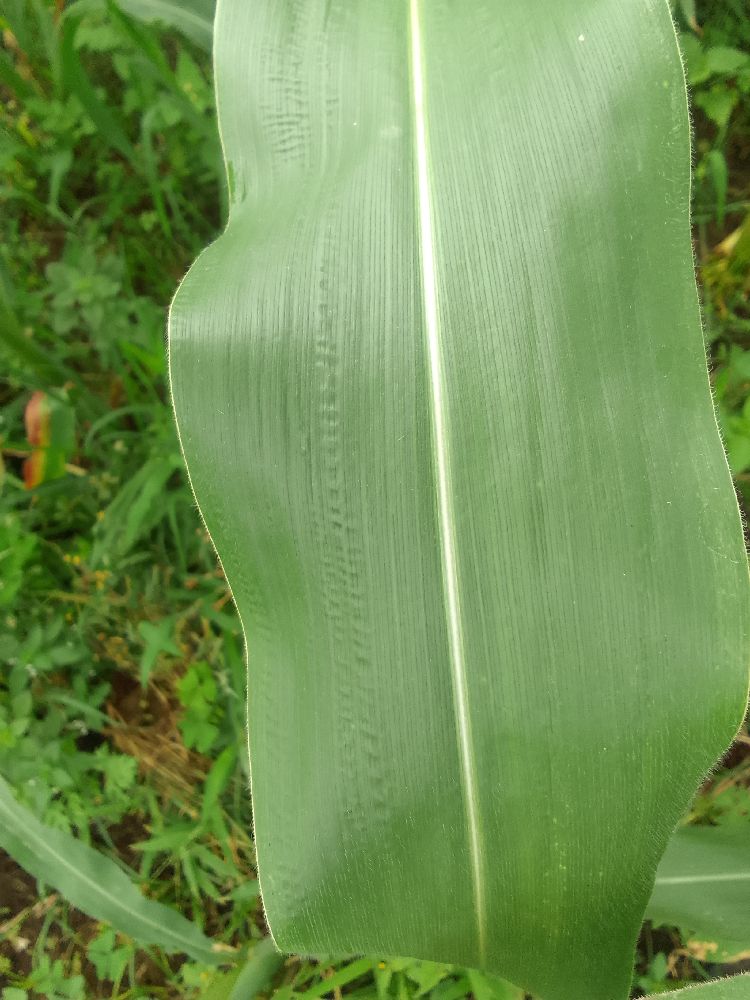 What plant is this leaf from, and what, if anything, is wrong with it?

maize, healthy
